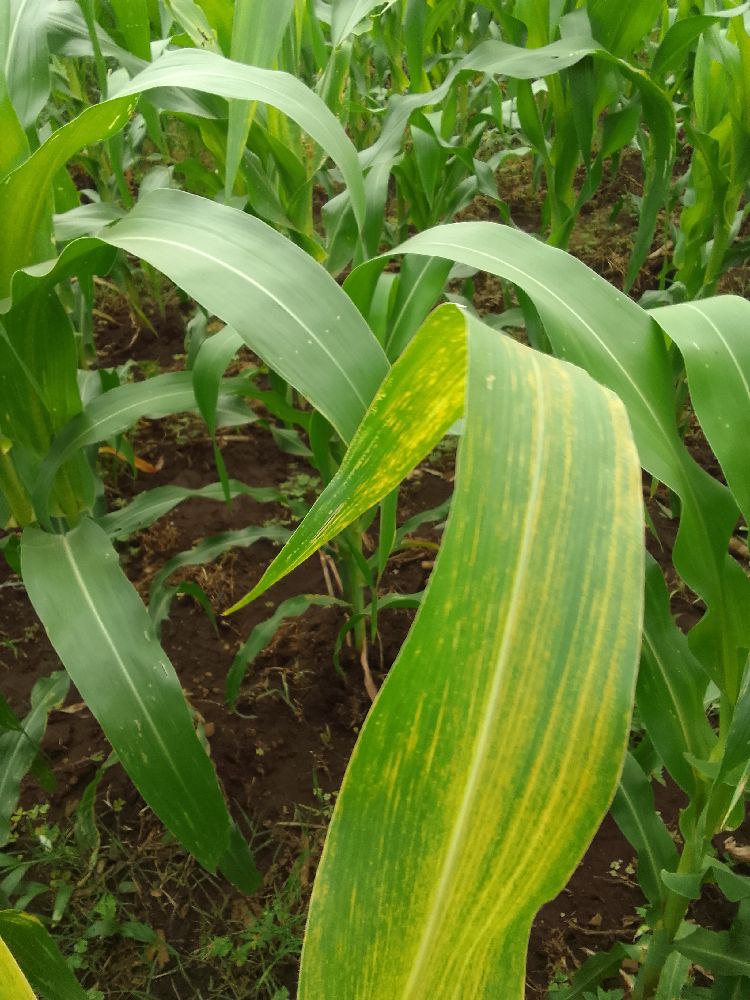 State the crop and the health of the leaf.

maize, maize lethal necrosis
